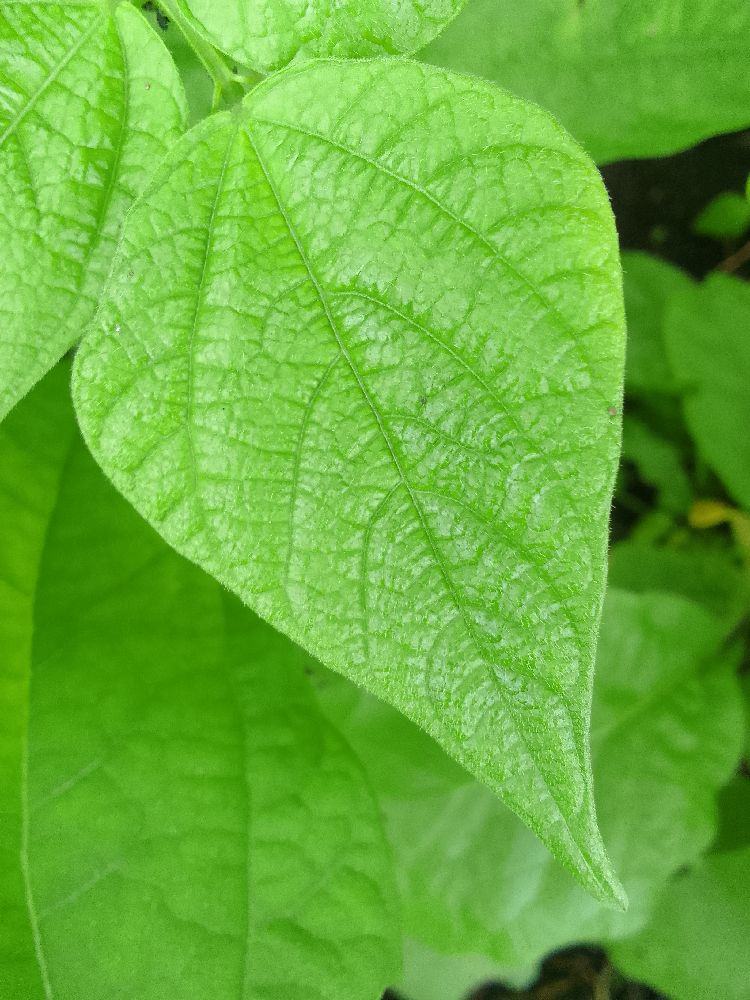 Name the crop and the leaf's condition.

common bean, healthy
